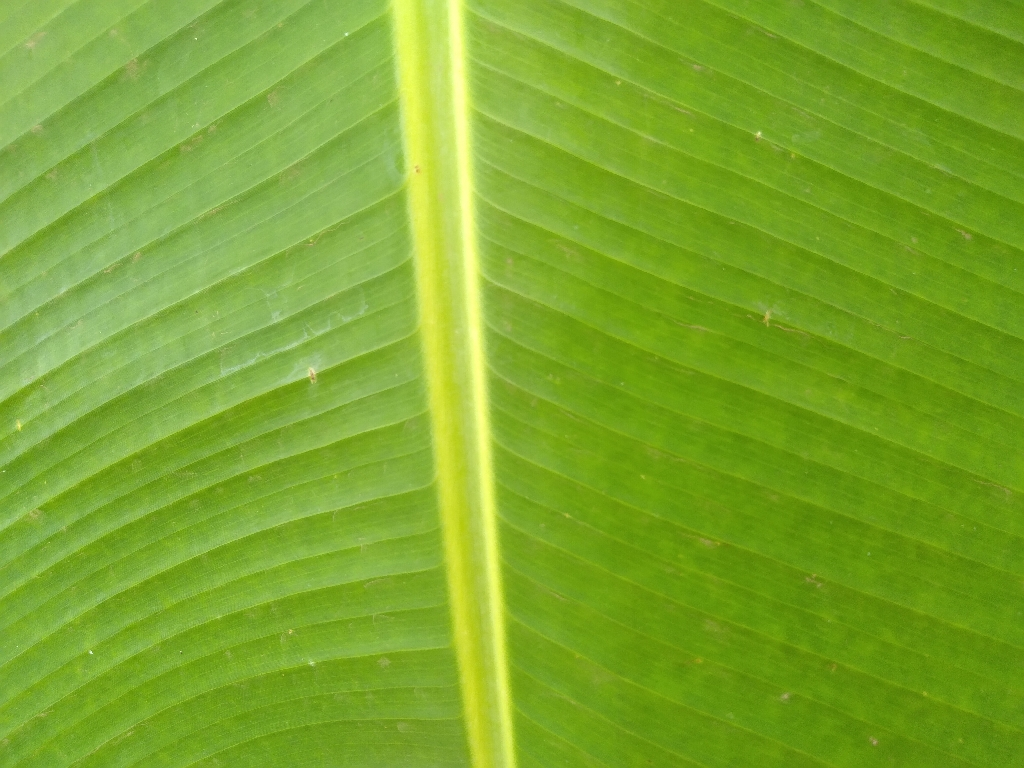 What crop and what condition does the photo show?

banana, healthy
